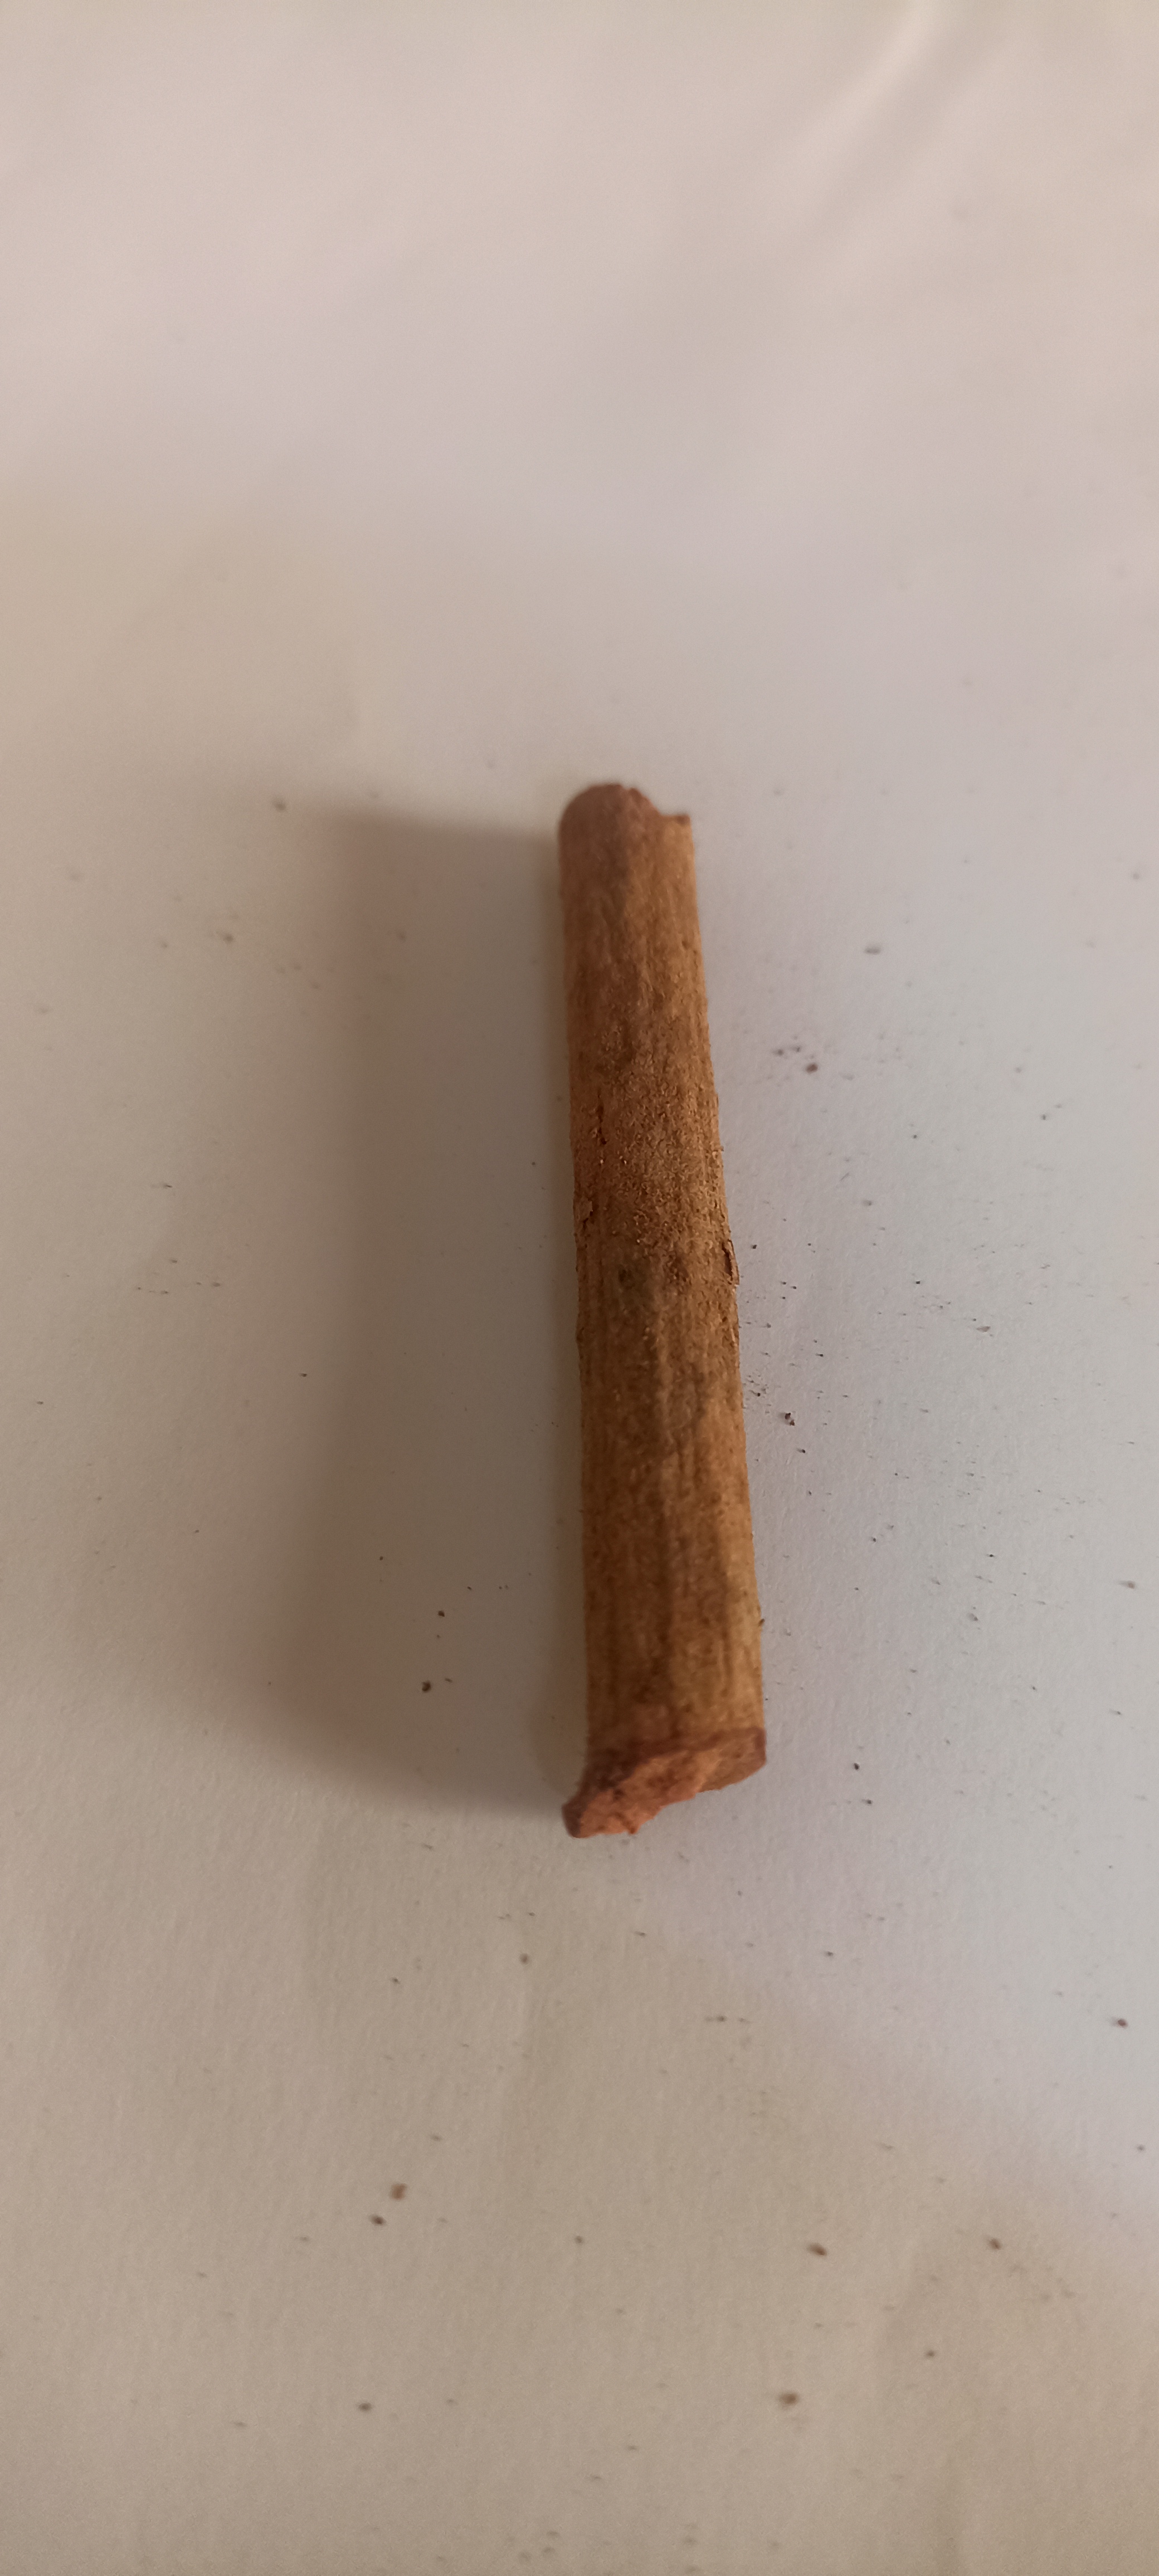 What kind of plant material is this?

manjistha
